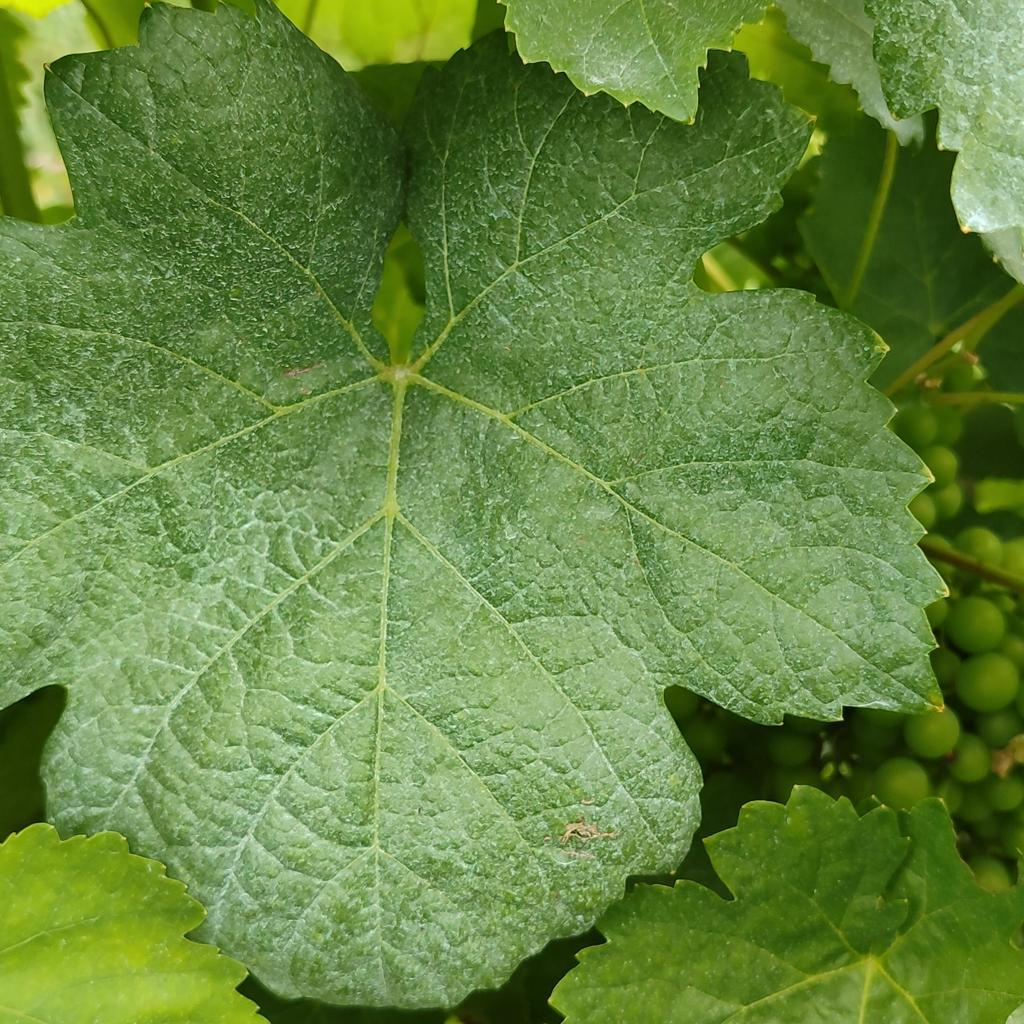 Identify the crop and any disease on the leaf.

grapevine, healthy
